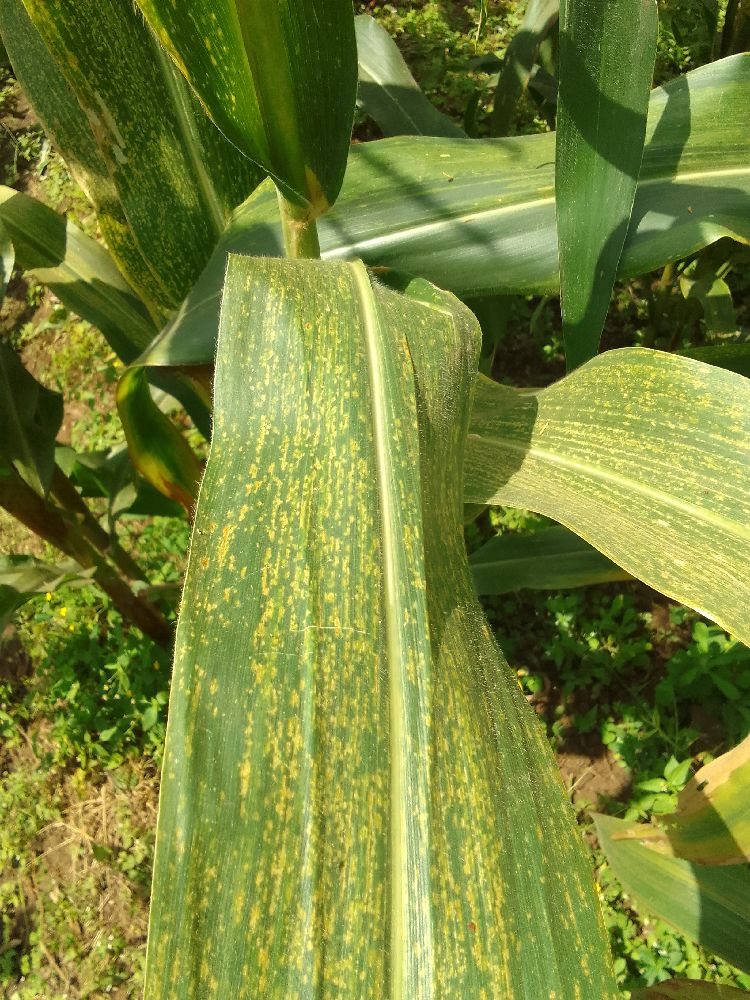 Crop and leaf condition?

maize, maize streak virus
